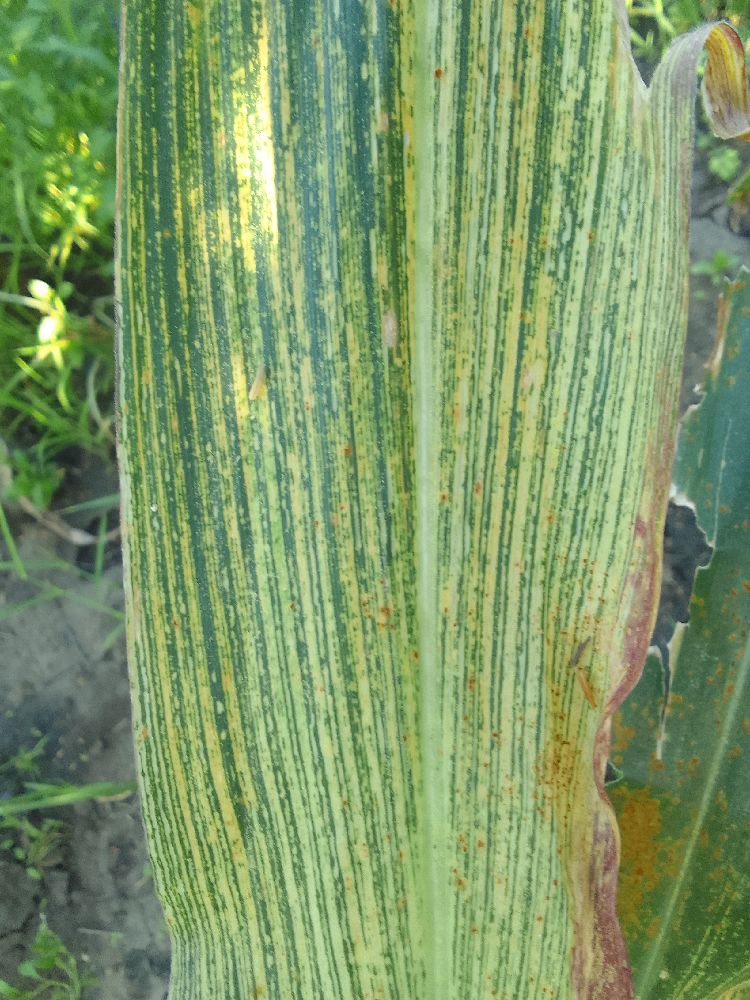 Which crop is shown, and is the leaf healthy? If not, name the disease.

maize, maize streak virus
